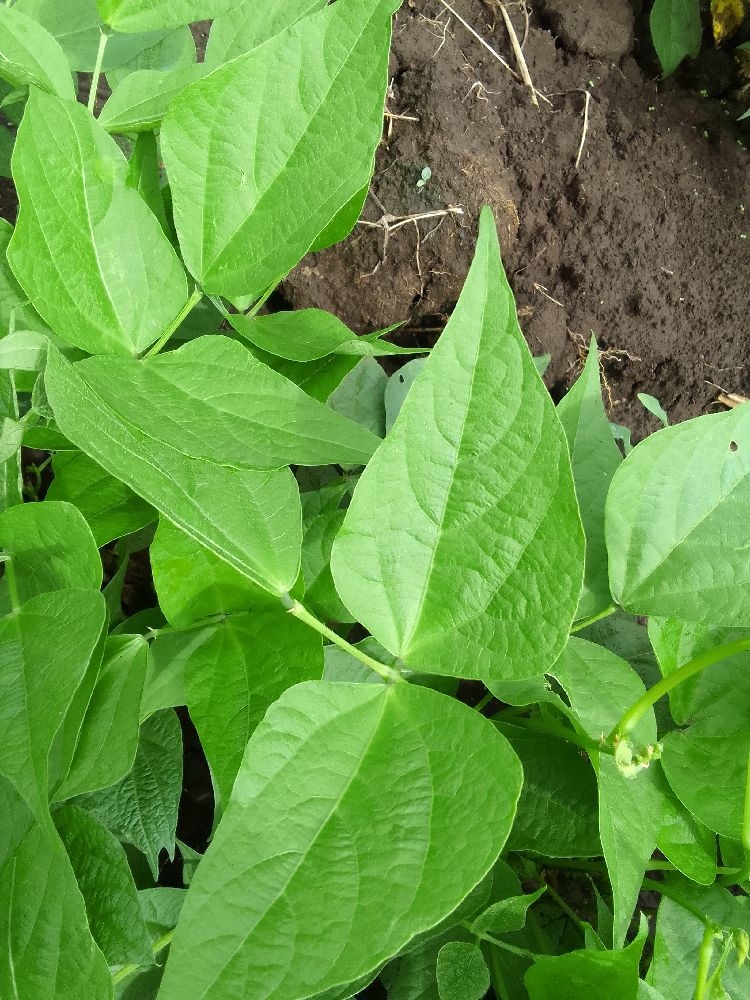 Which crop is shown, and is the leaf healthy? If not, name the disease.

common bean, healthy
